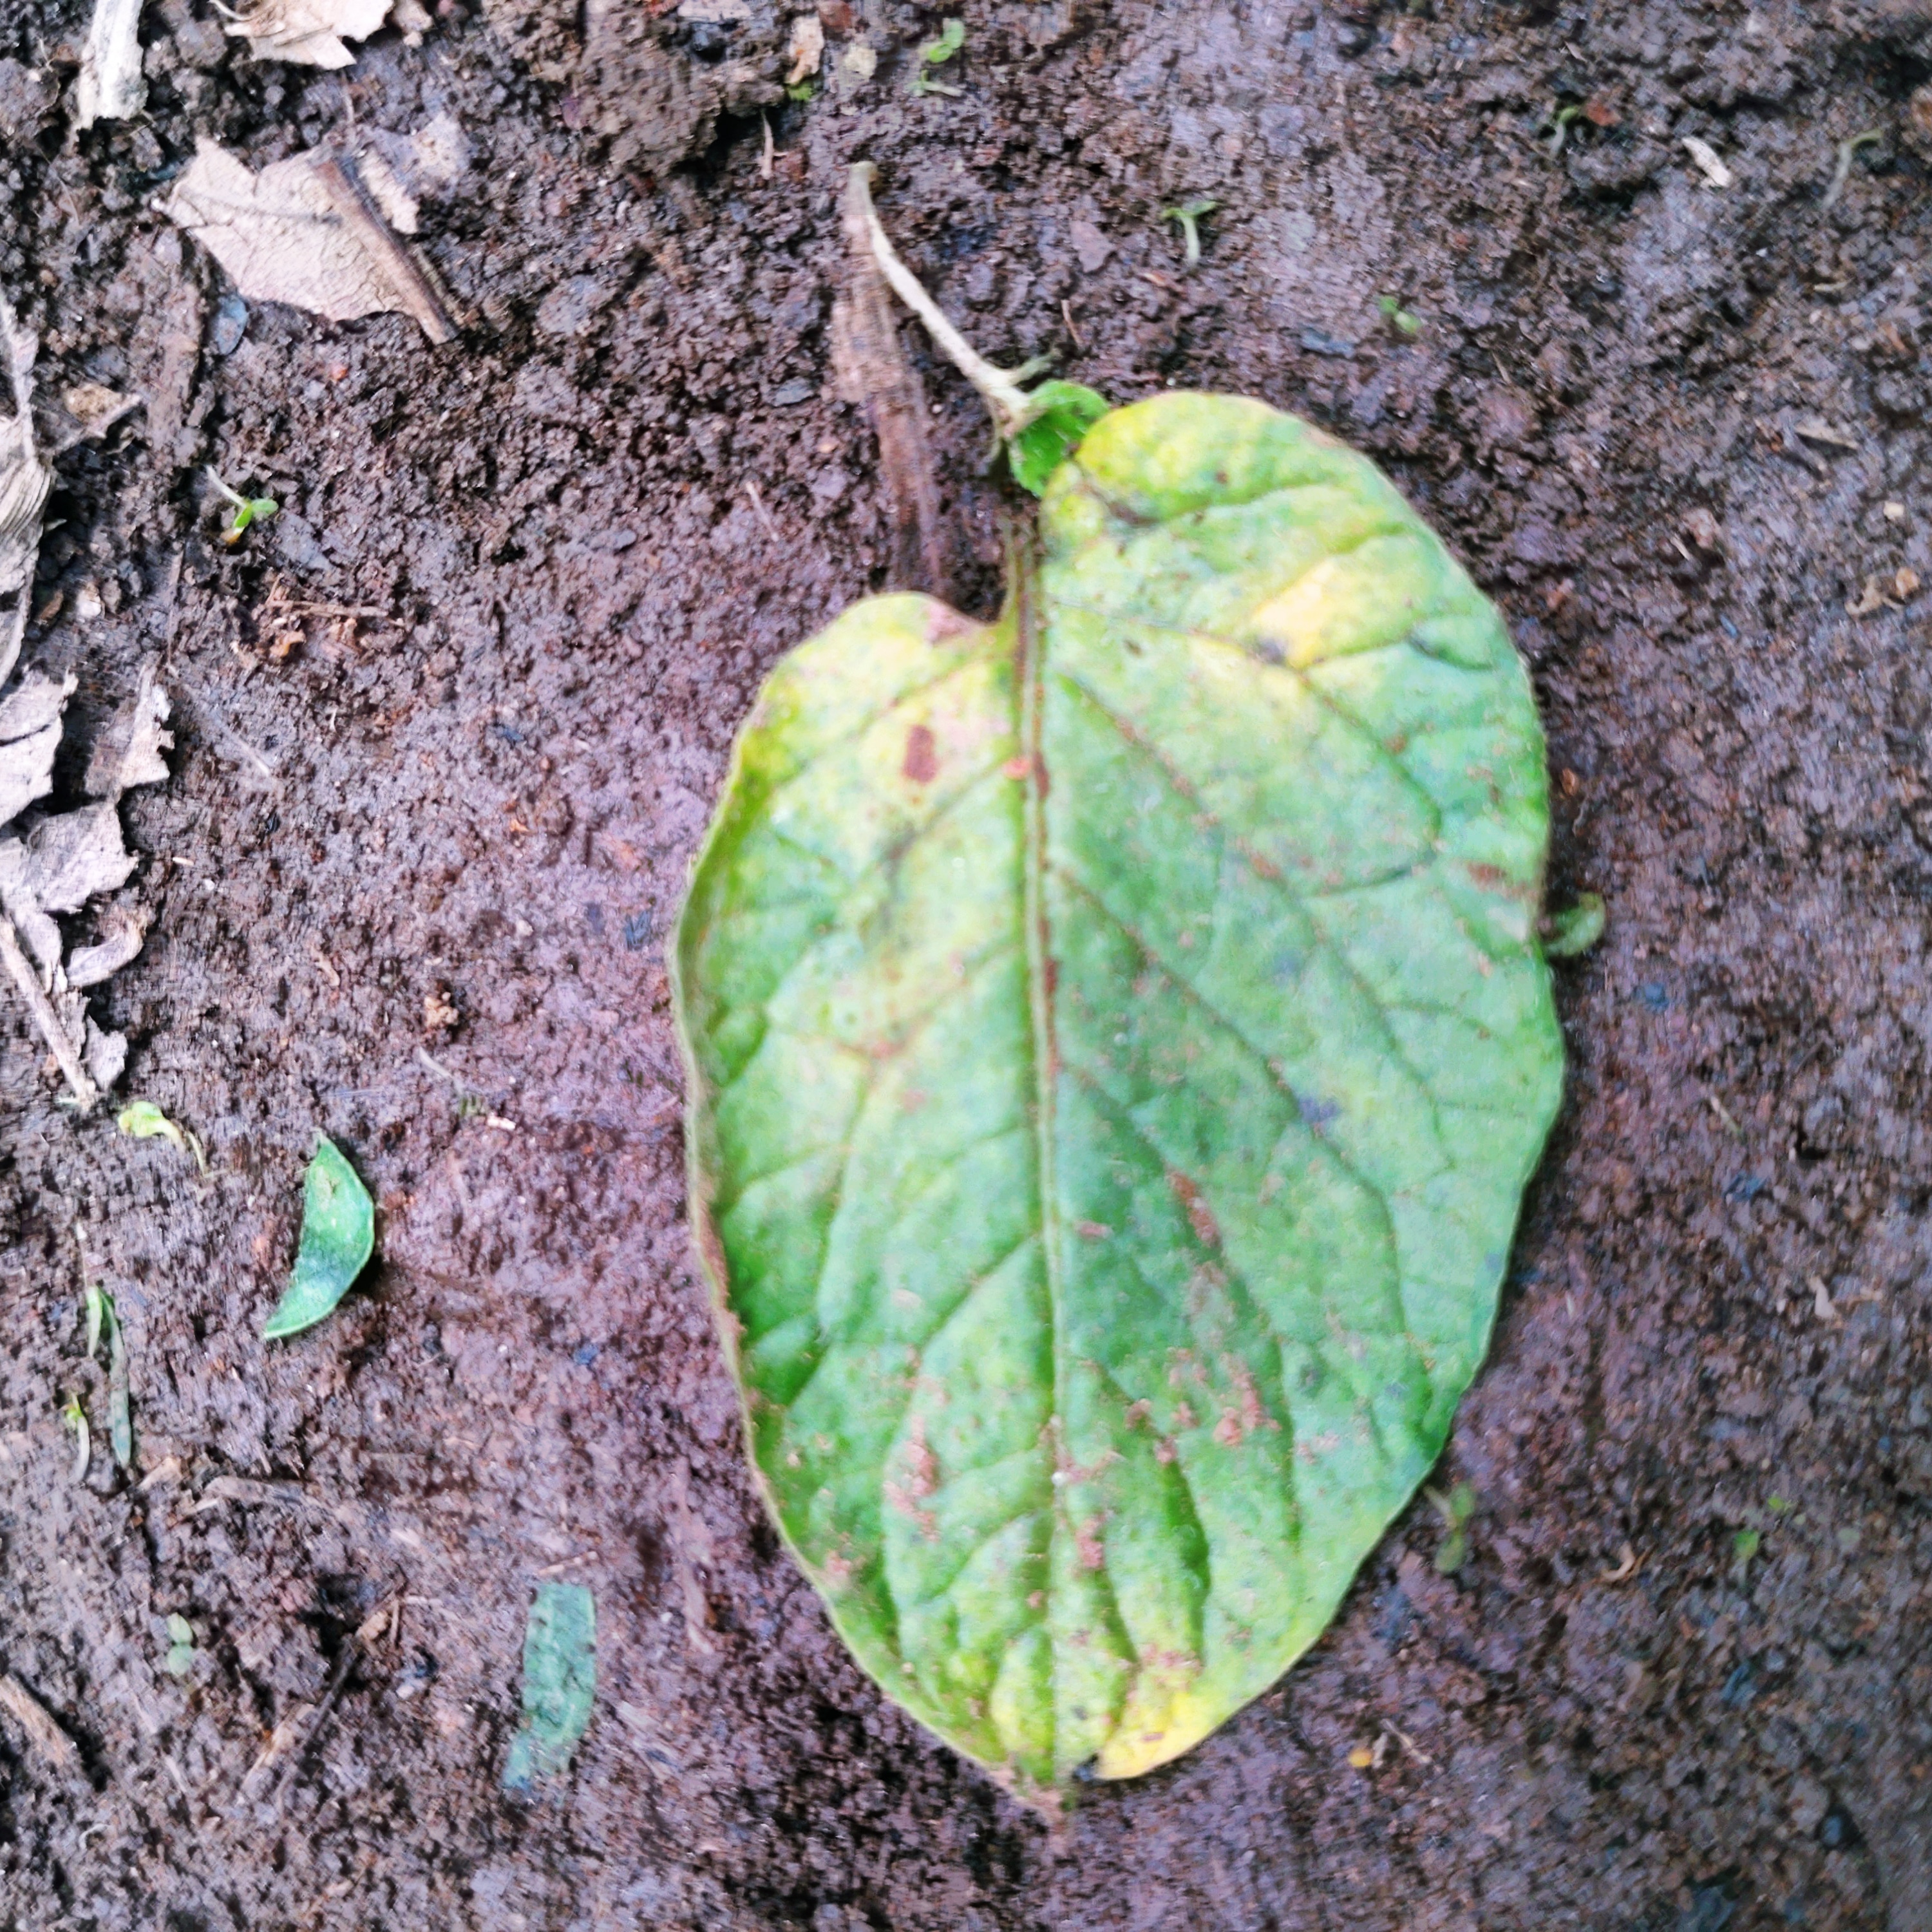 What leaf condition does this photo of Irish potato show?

late blight
